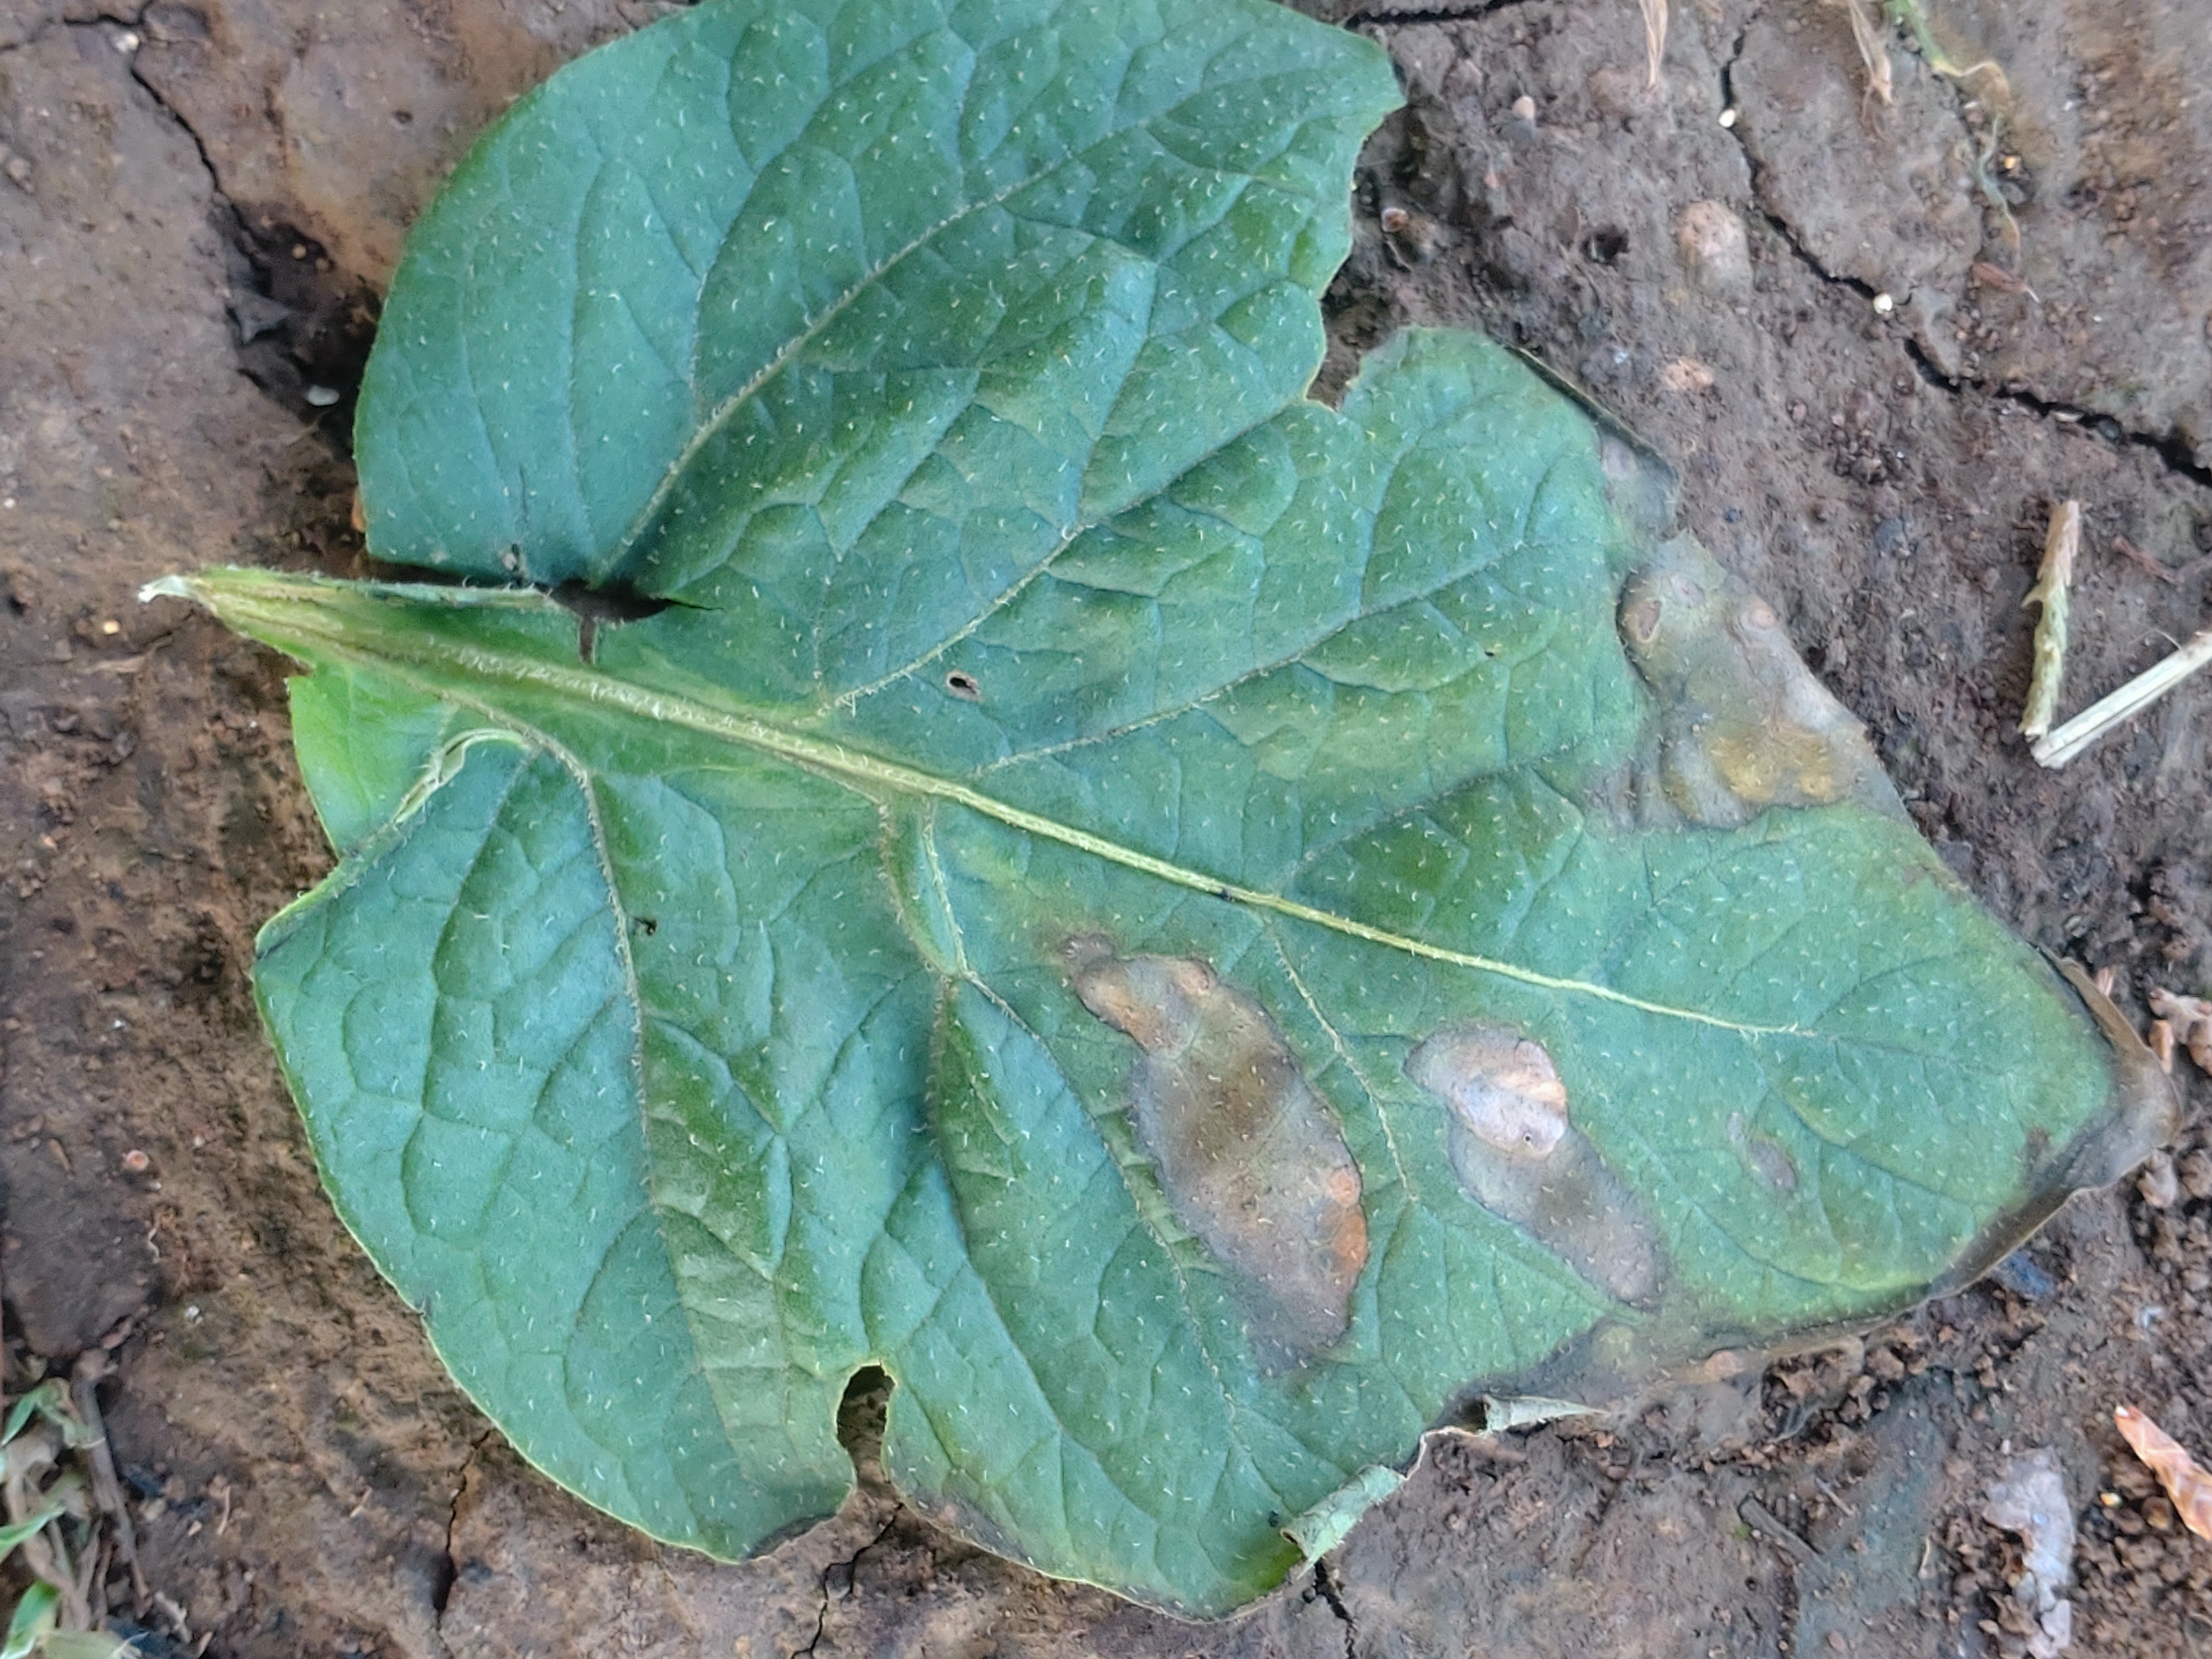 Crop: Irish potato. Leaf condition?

early blight
